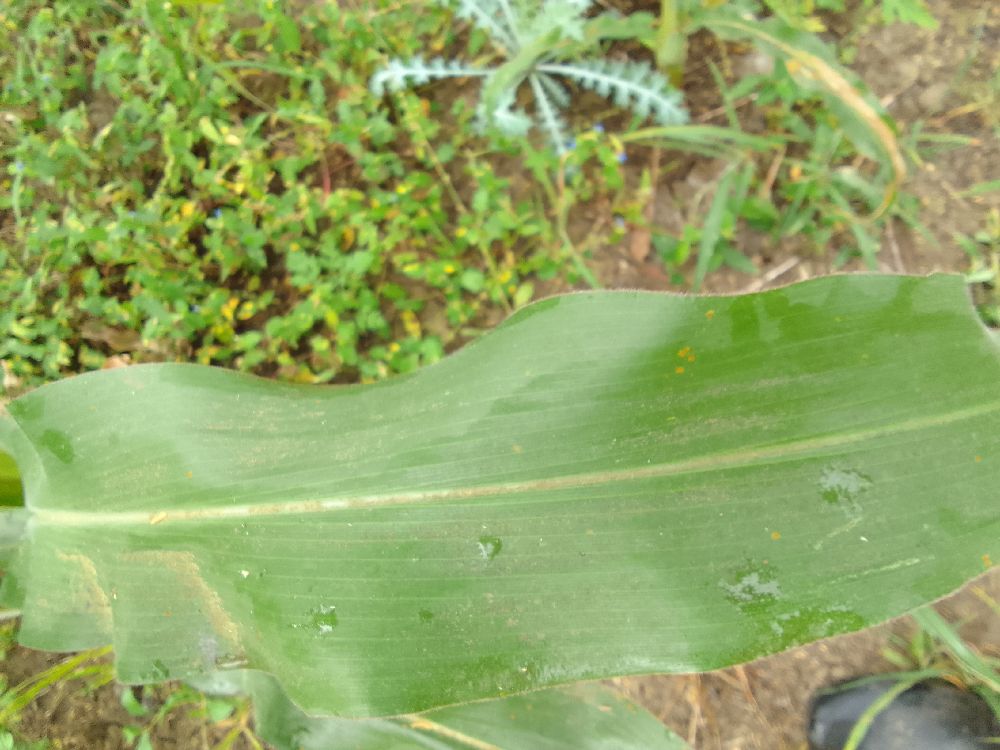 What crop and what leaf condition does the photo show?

maize, healthy
